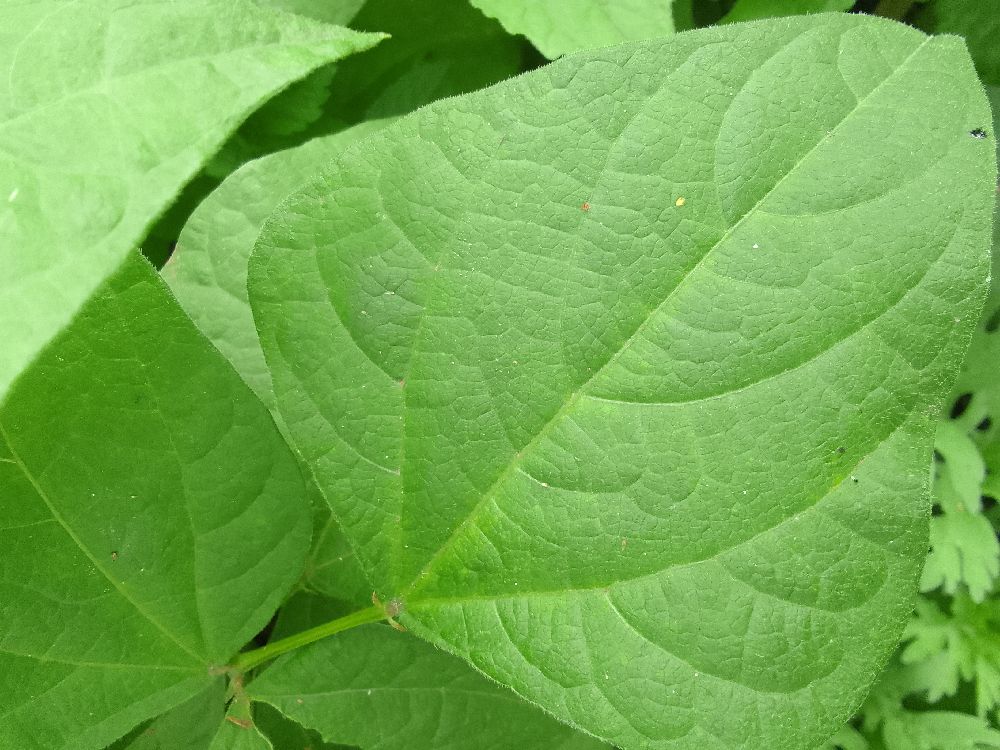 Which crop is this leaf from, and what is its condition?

common bean, healthy
